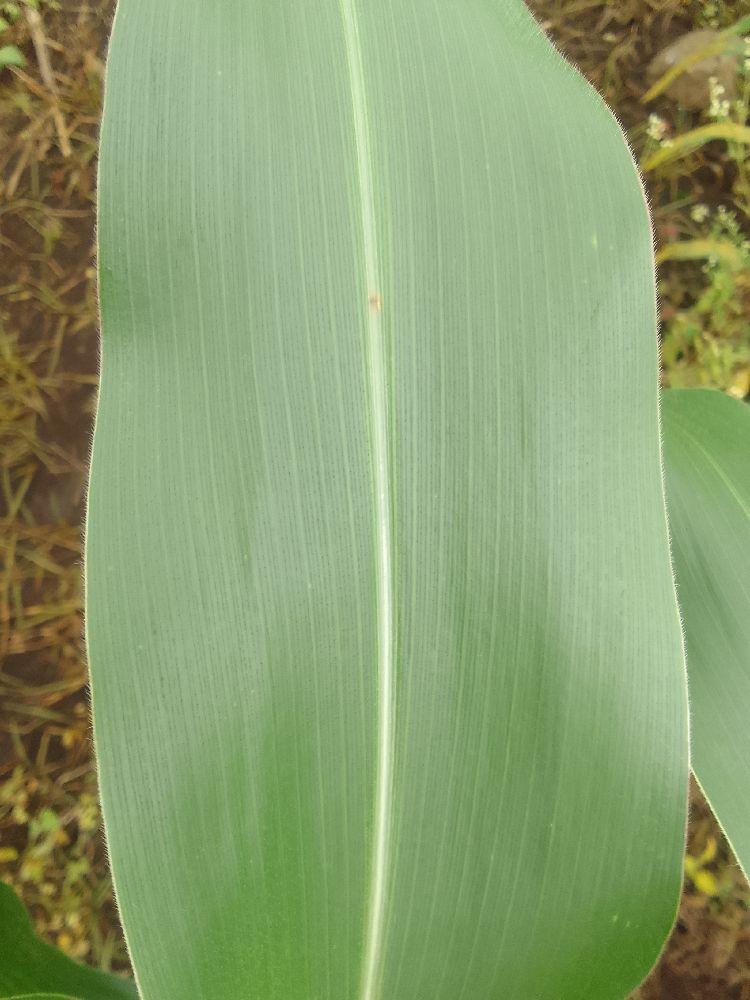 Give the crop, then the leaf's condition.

maize, healthy
